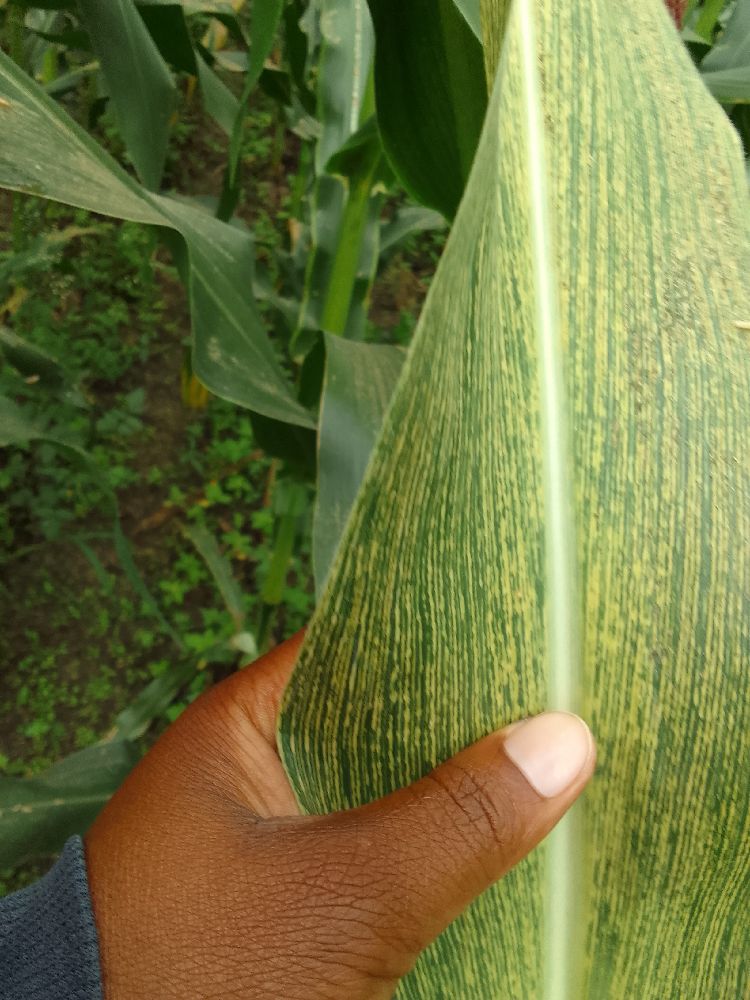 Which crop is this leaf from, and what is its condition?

maize, maize streak virus
